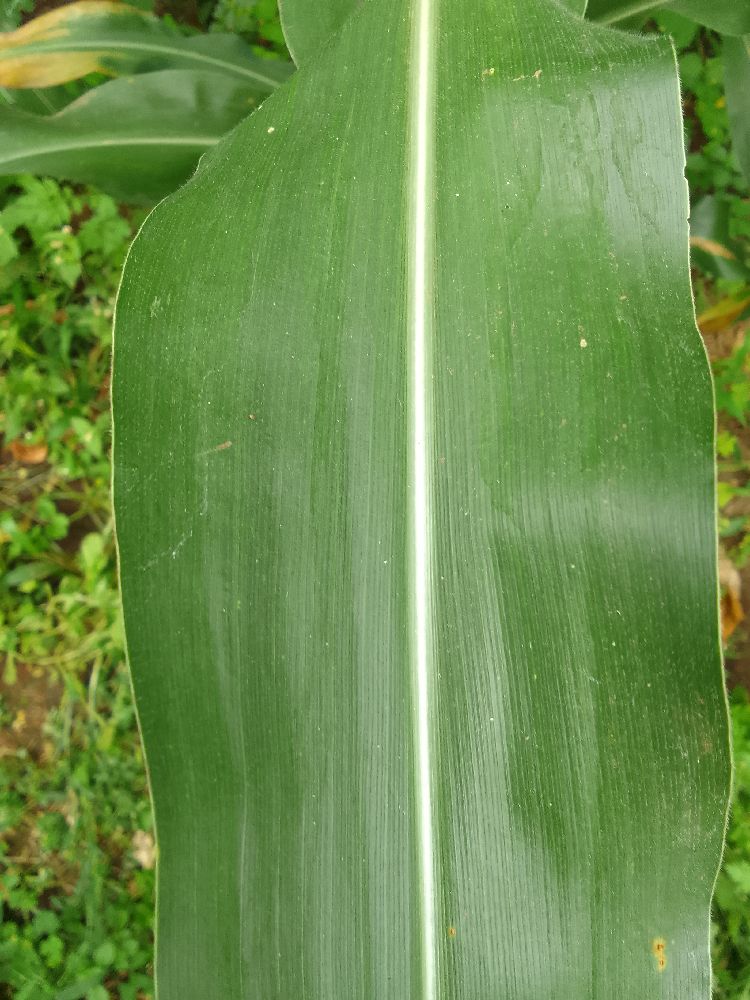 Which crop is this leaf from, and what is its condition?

maize, healthy
